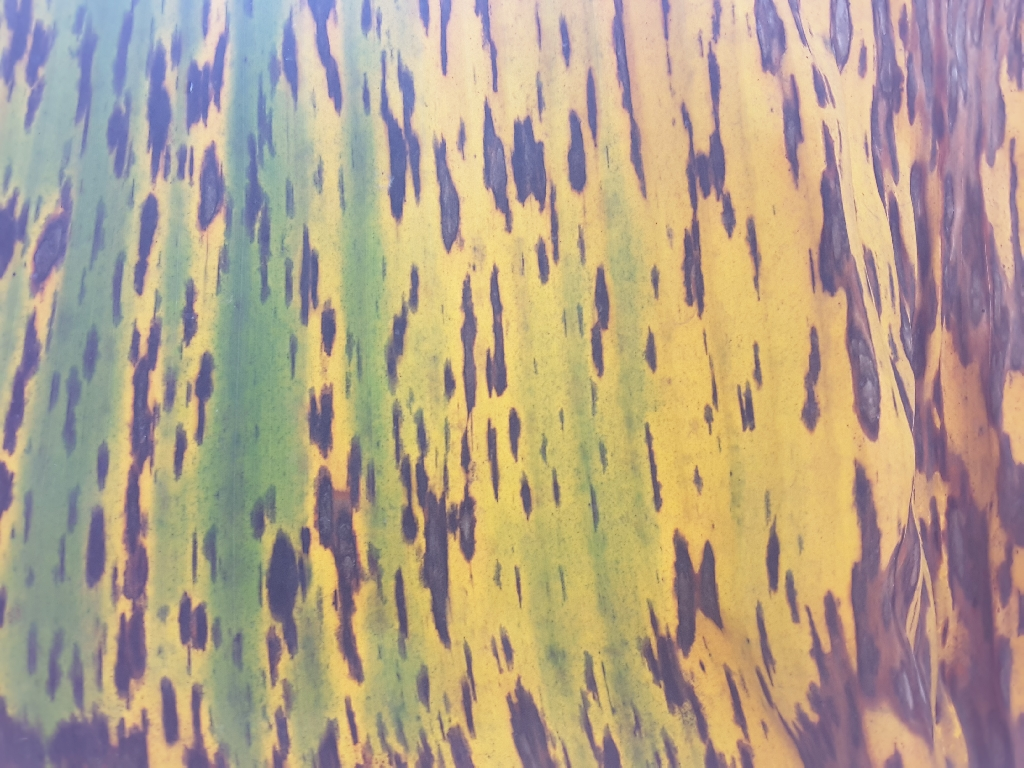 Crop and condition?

banana, black sigatoka
